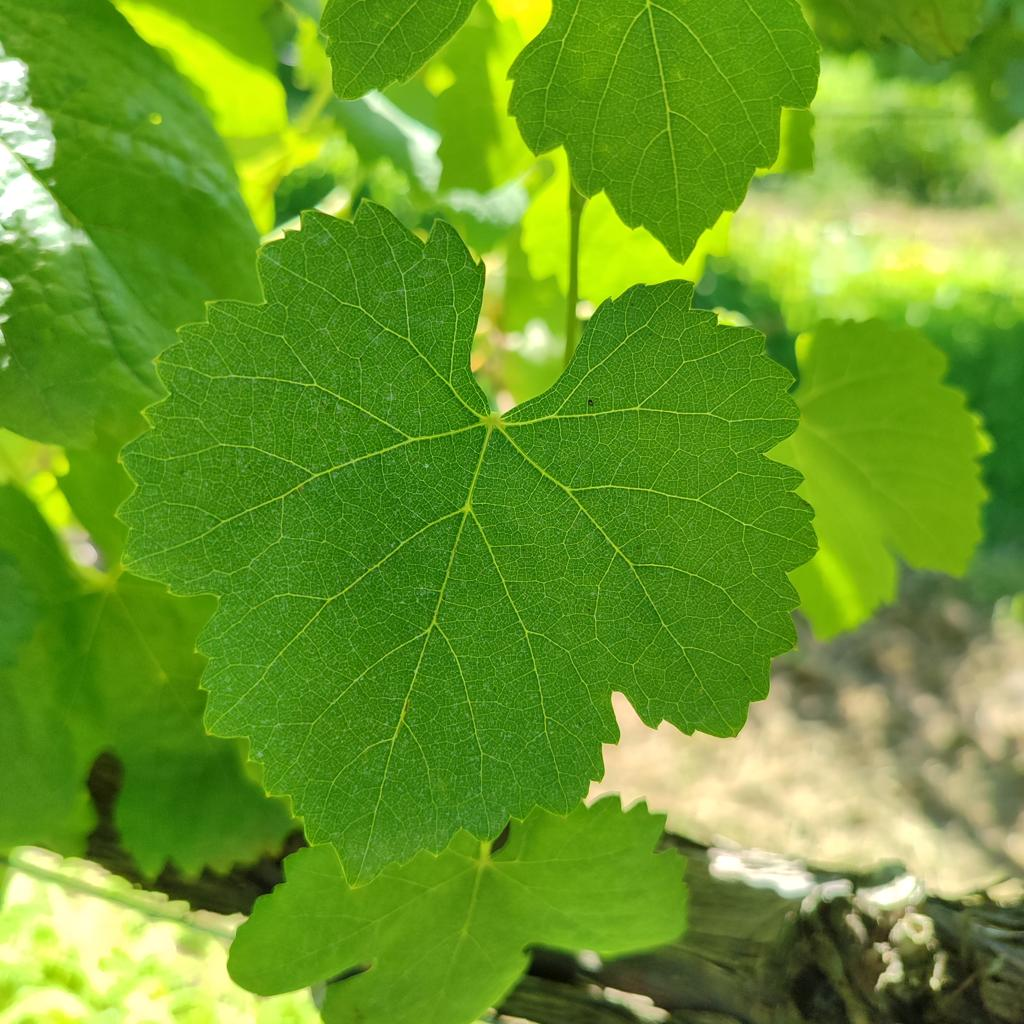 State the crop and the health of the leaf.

grapevine, healthy
